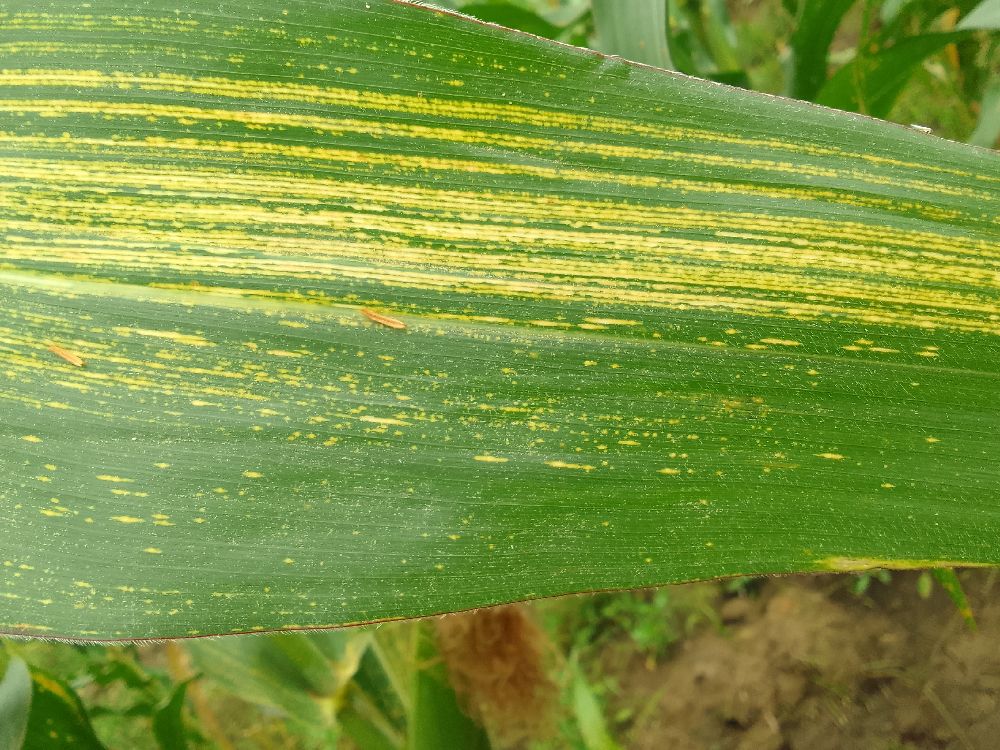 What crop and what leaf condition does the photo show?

maize, maize streak virus
